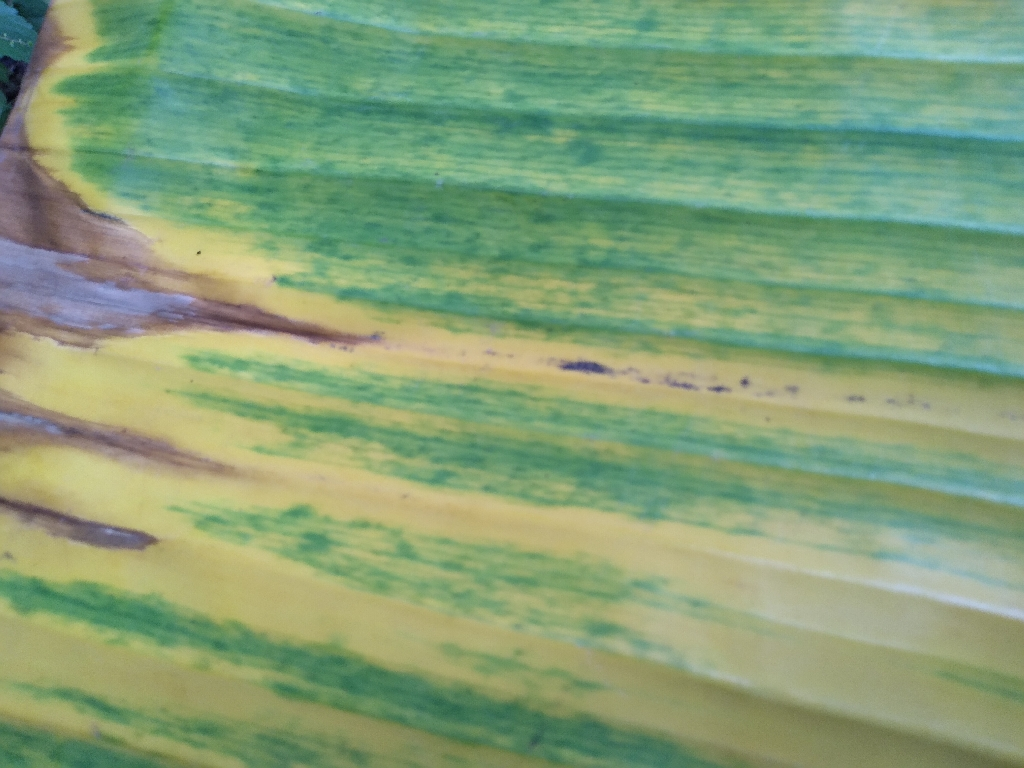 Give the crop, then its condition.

banana, fusarium wilt race 1
